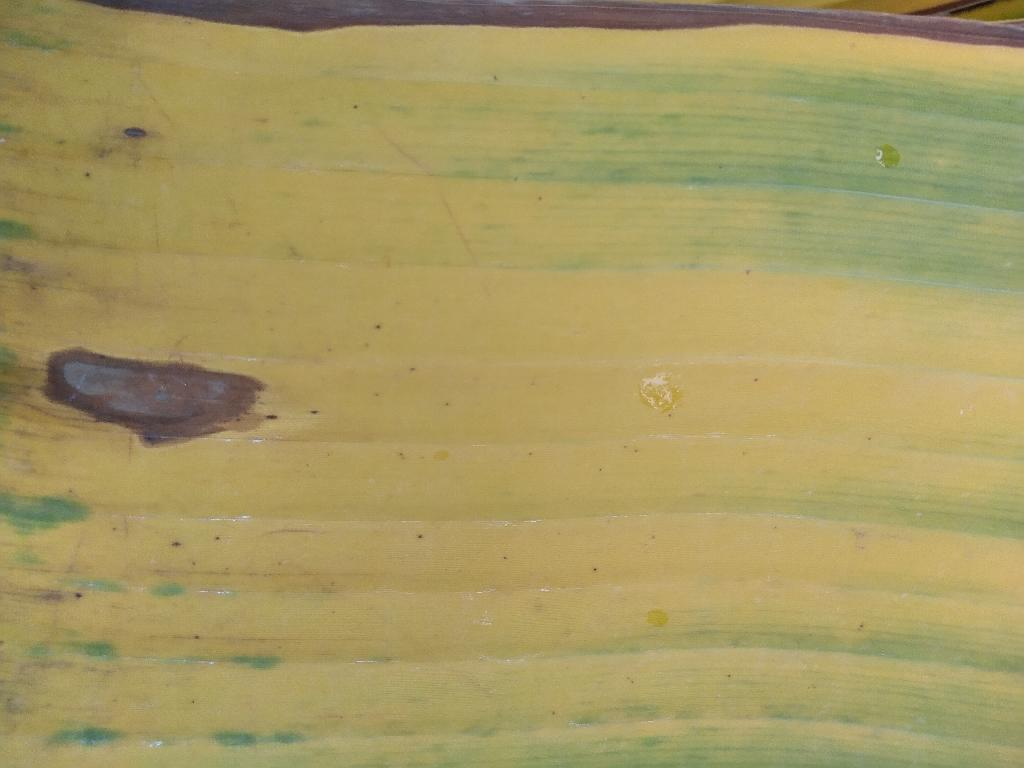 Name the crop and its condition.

banana, fusarium wilt race 1
